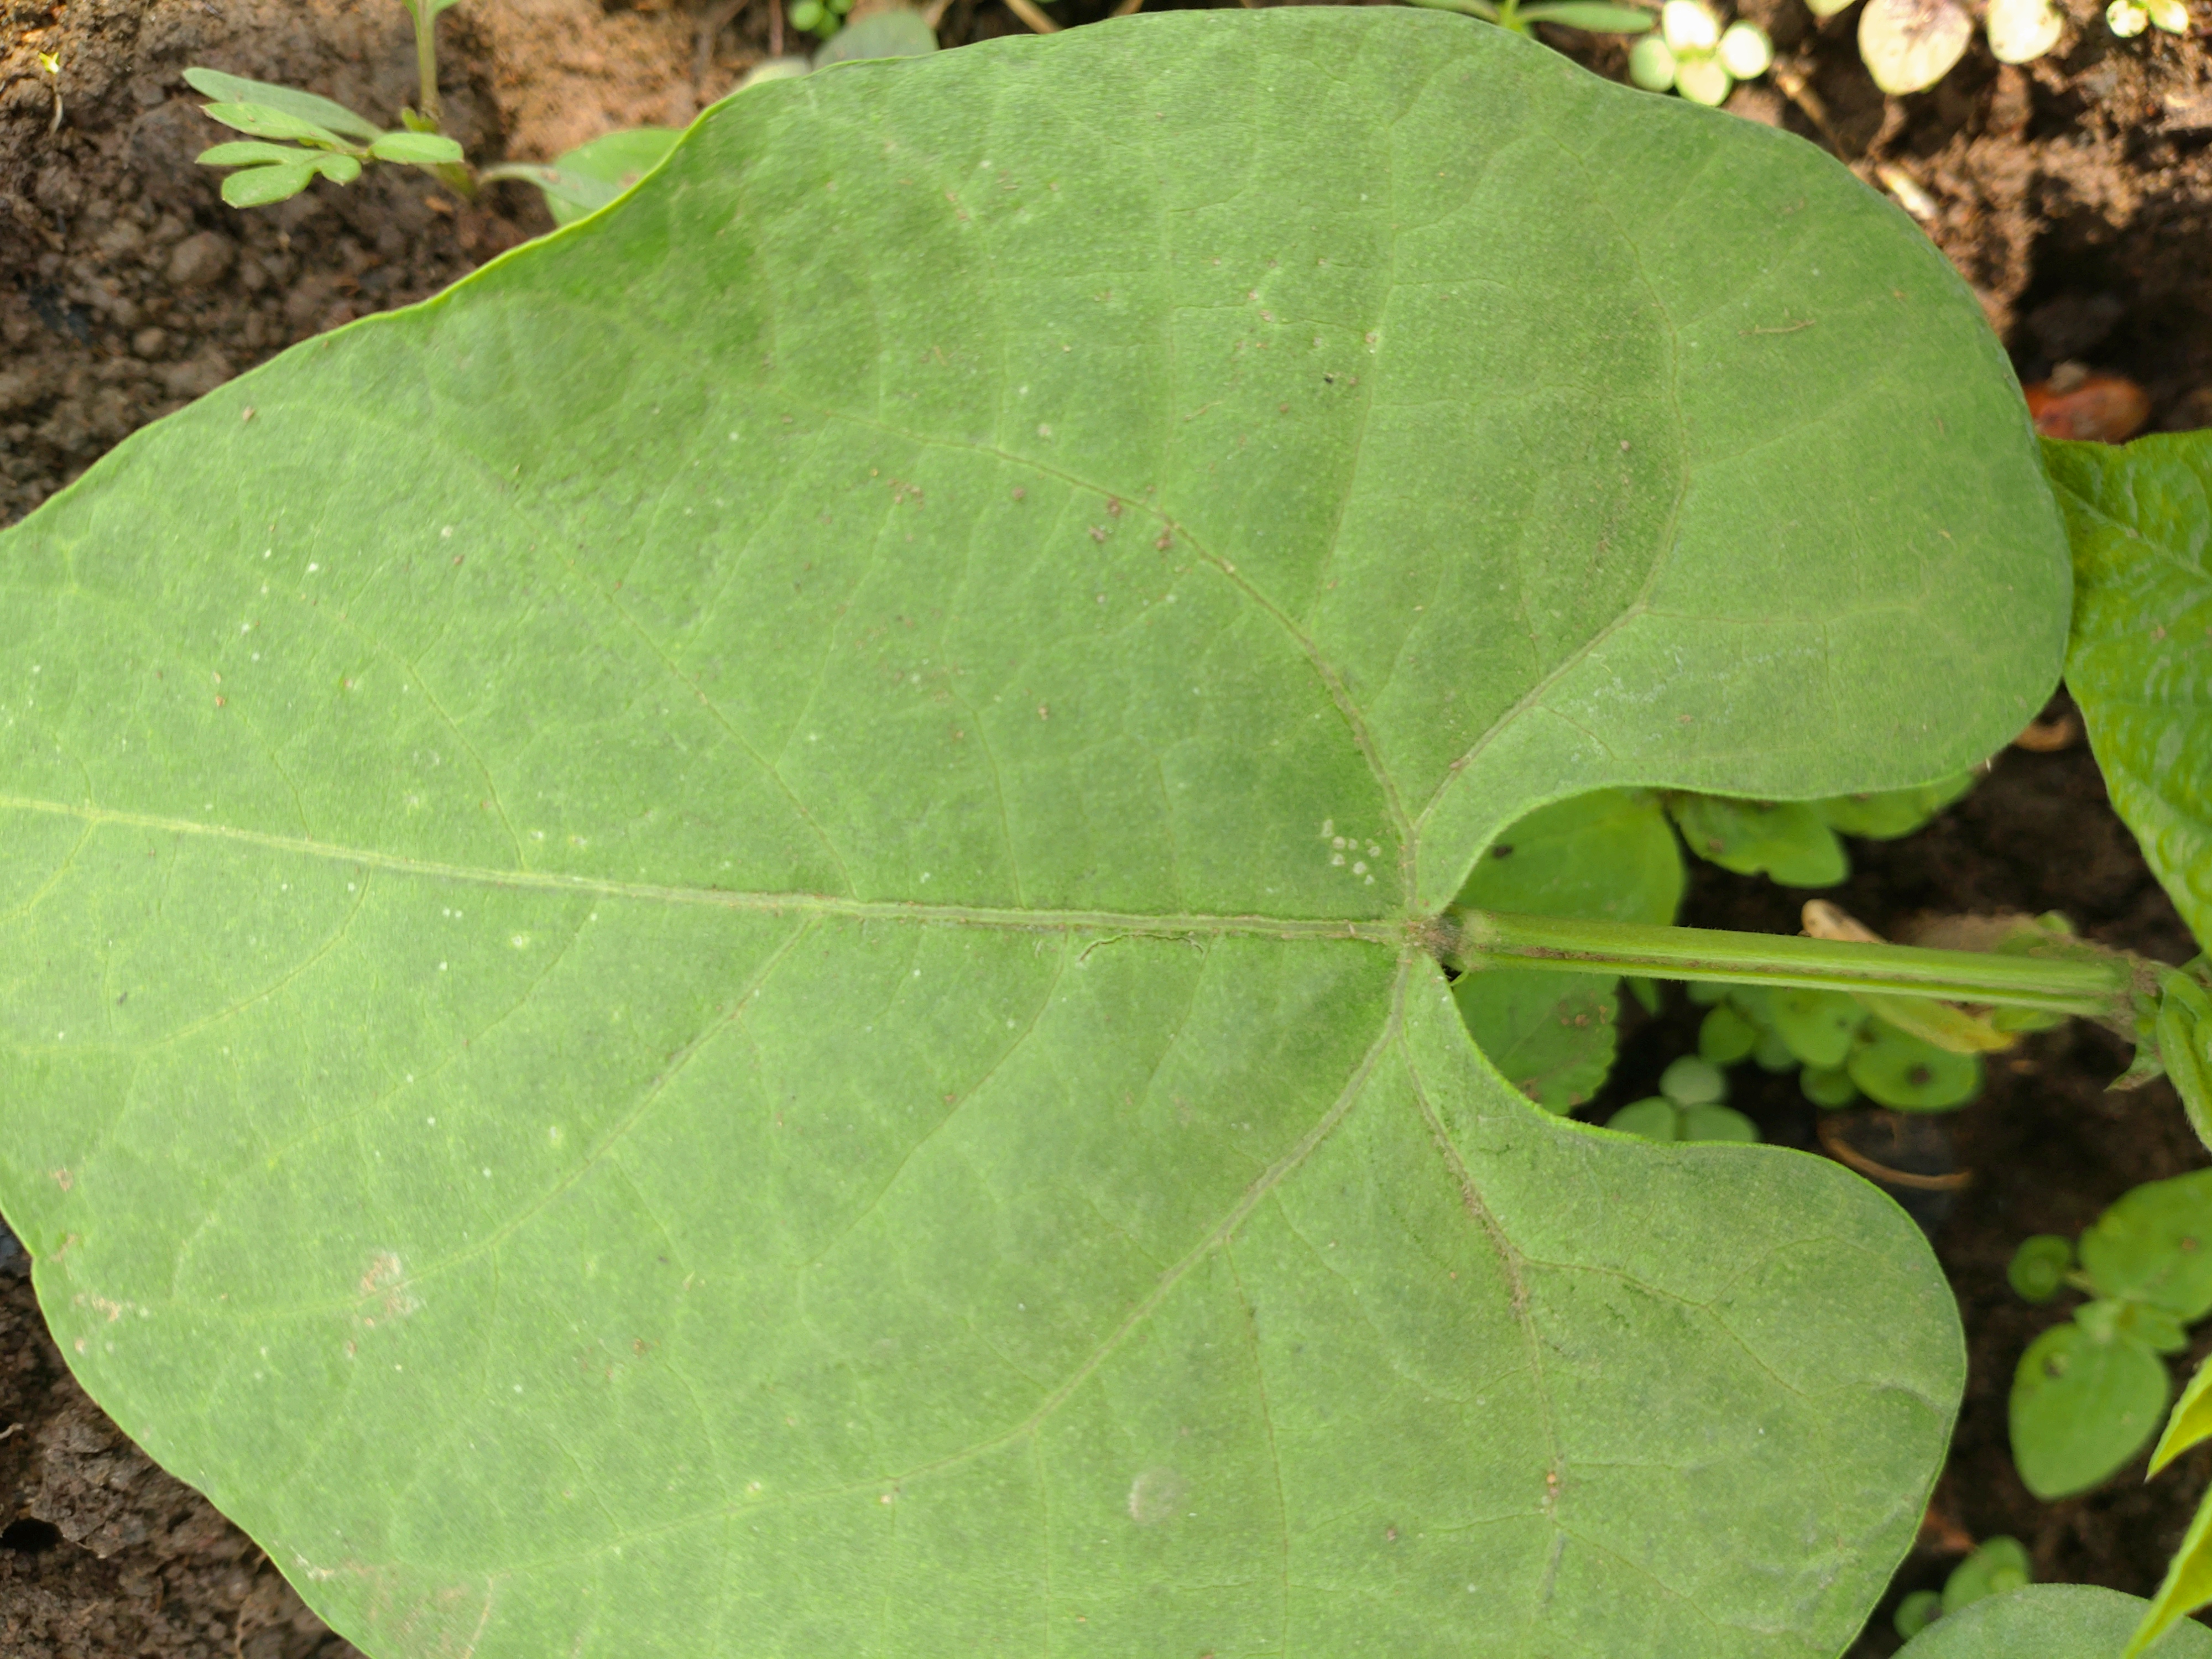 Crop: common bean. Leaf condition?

healthy
